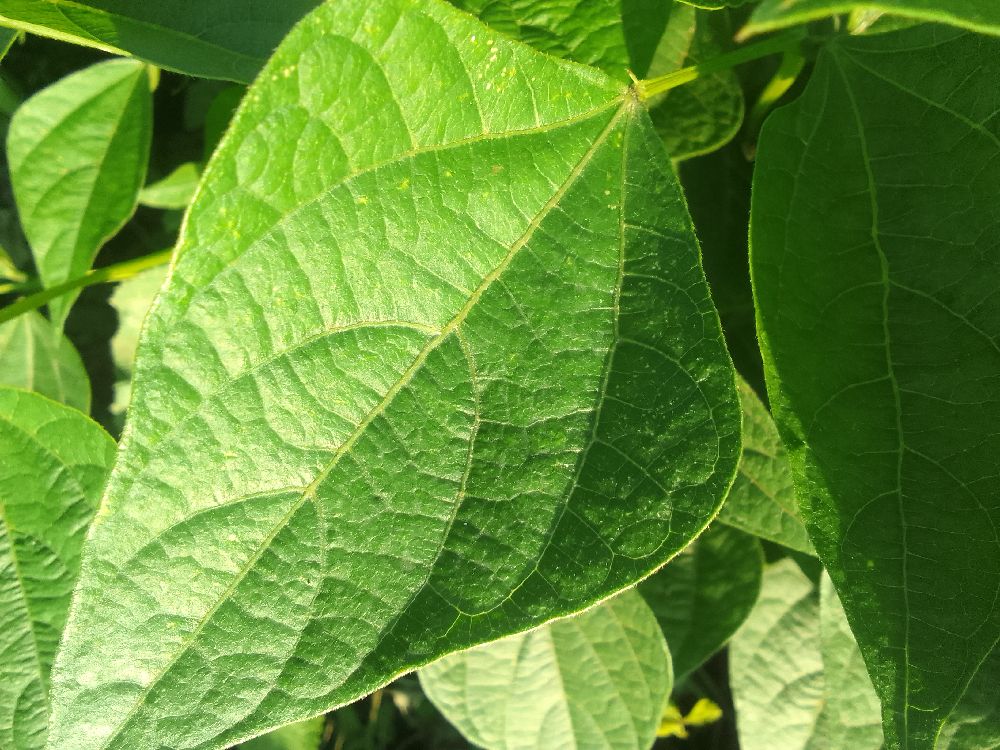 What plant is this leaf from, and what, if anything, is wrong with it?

common bean, healthy
